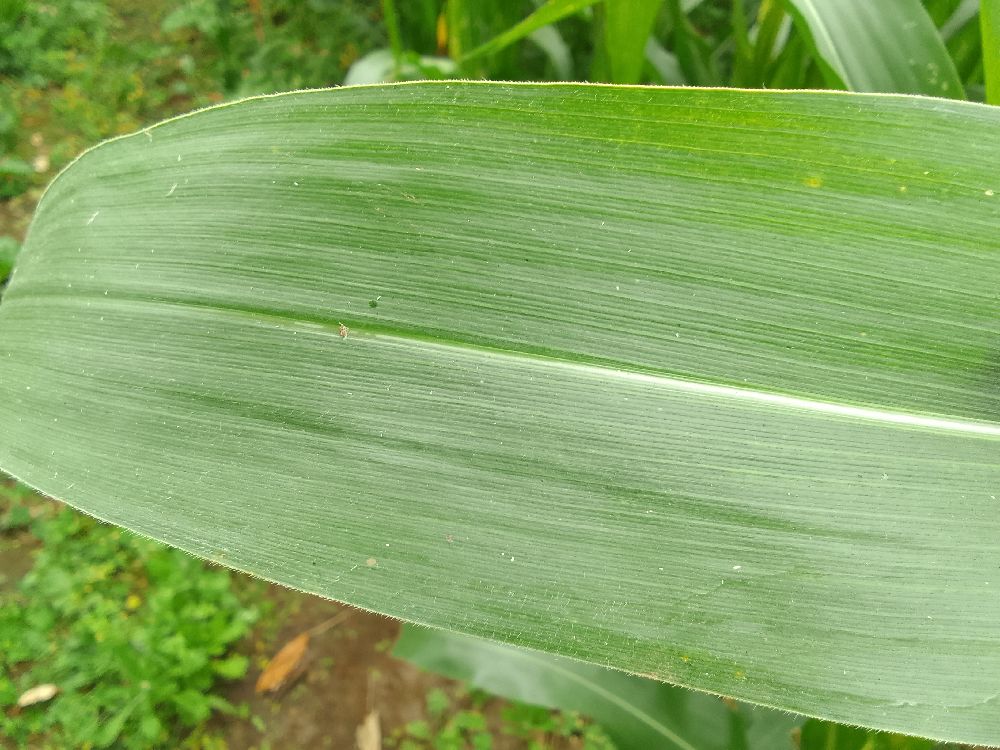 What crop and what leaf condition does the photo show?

maize, healthy
